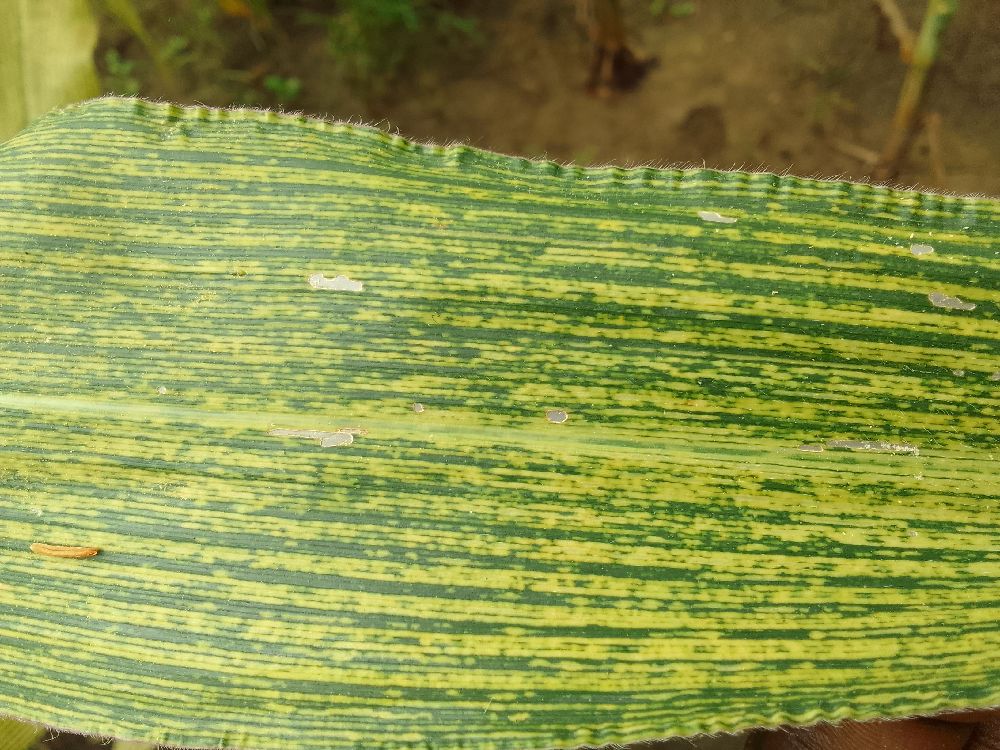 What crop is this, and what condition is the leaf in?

maize, maize streak virus
